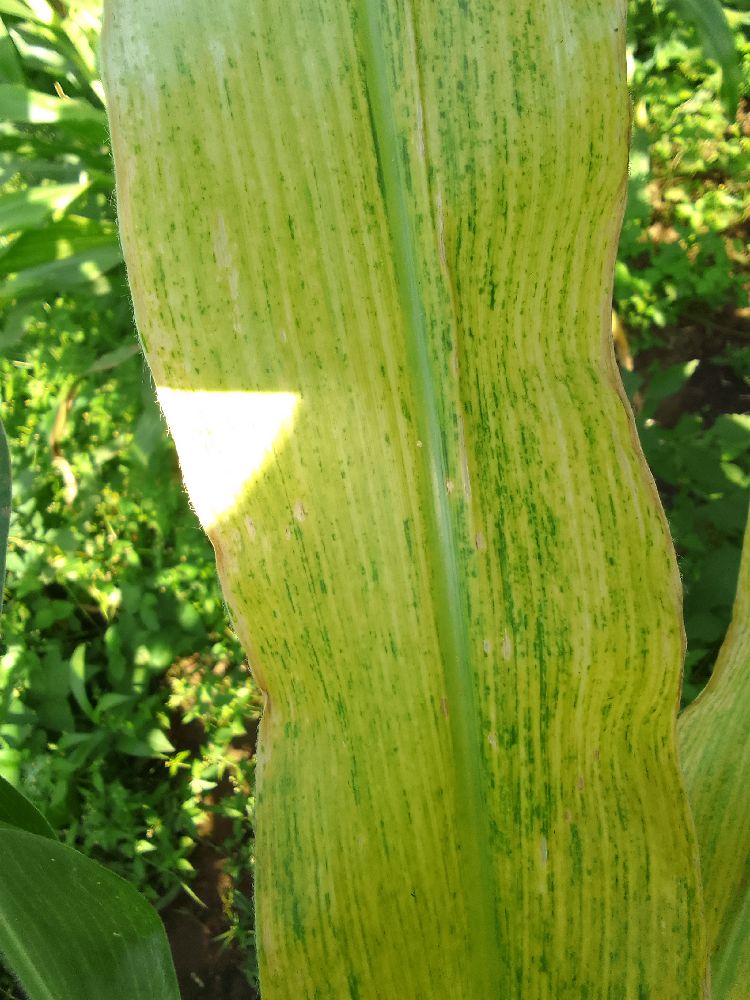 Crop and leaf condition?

maize, maize lethal necrosis
